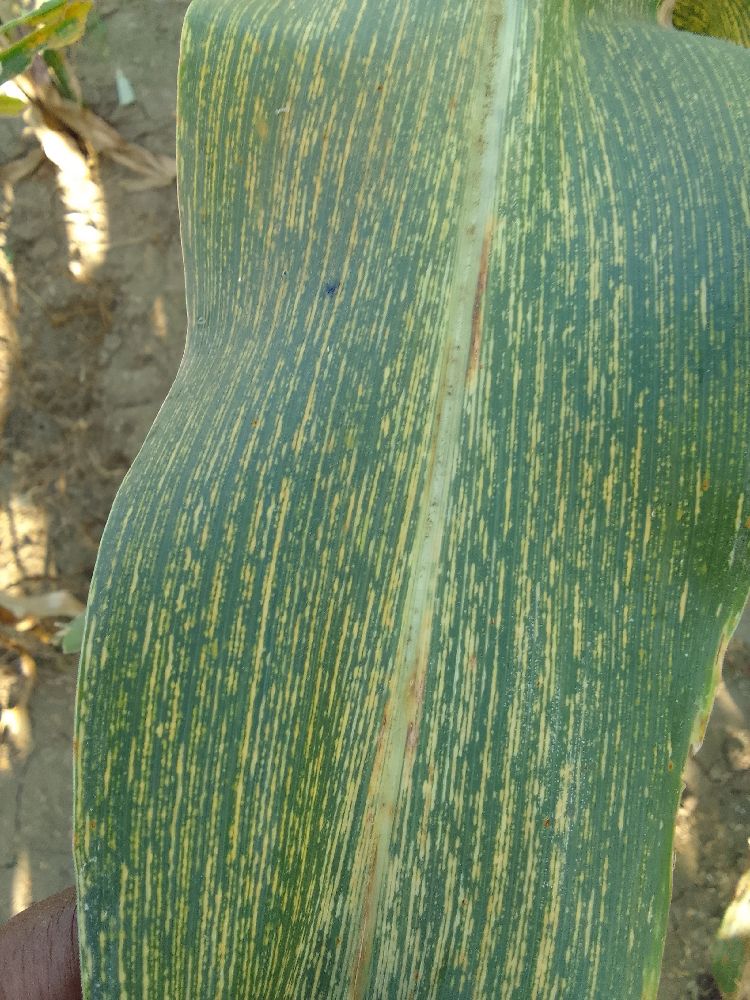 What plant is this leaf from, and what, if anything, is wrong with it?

maize, maize streak virus
